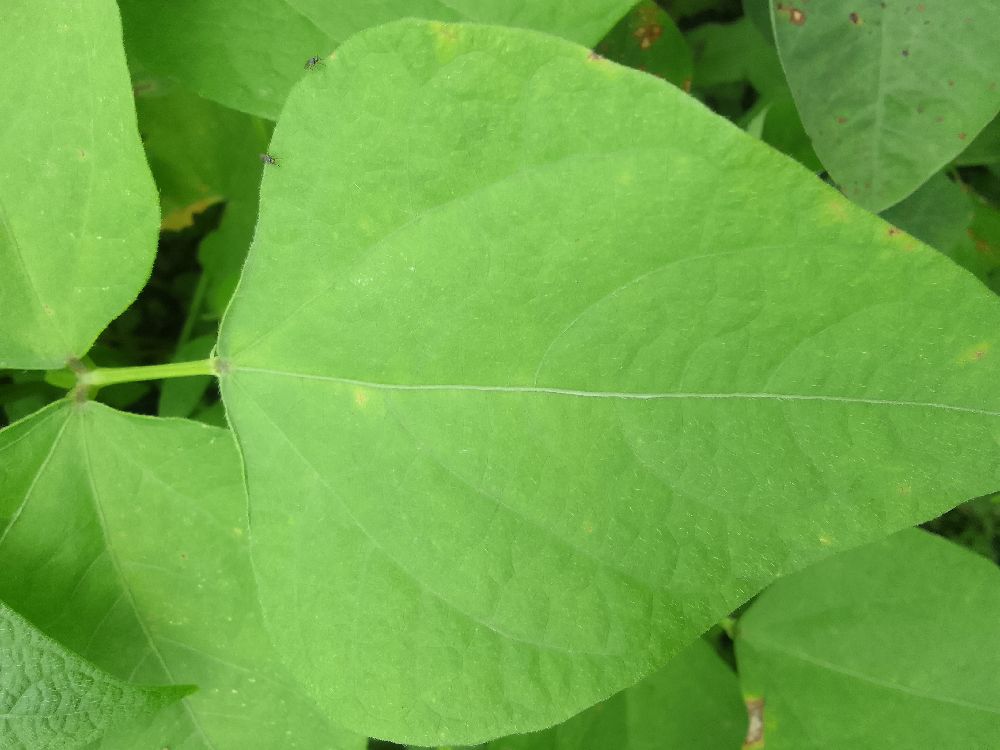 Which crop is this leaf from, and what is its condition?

common bean, healthy
